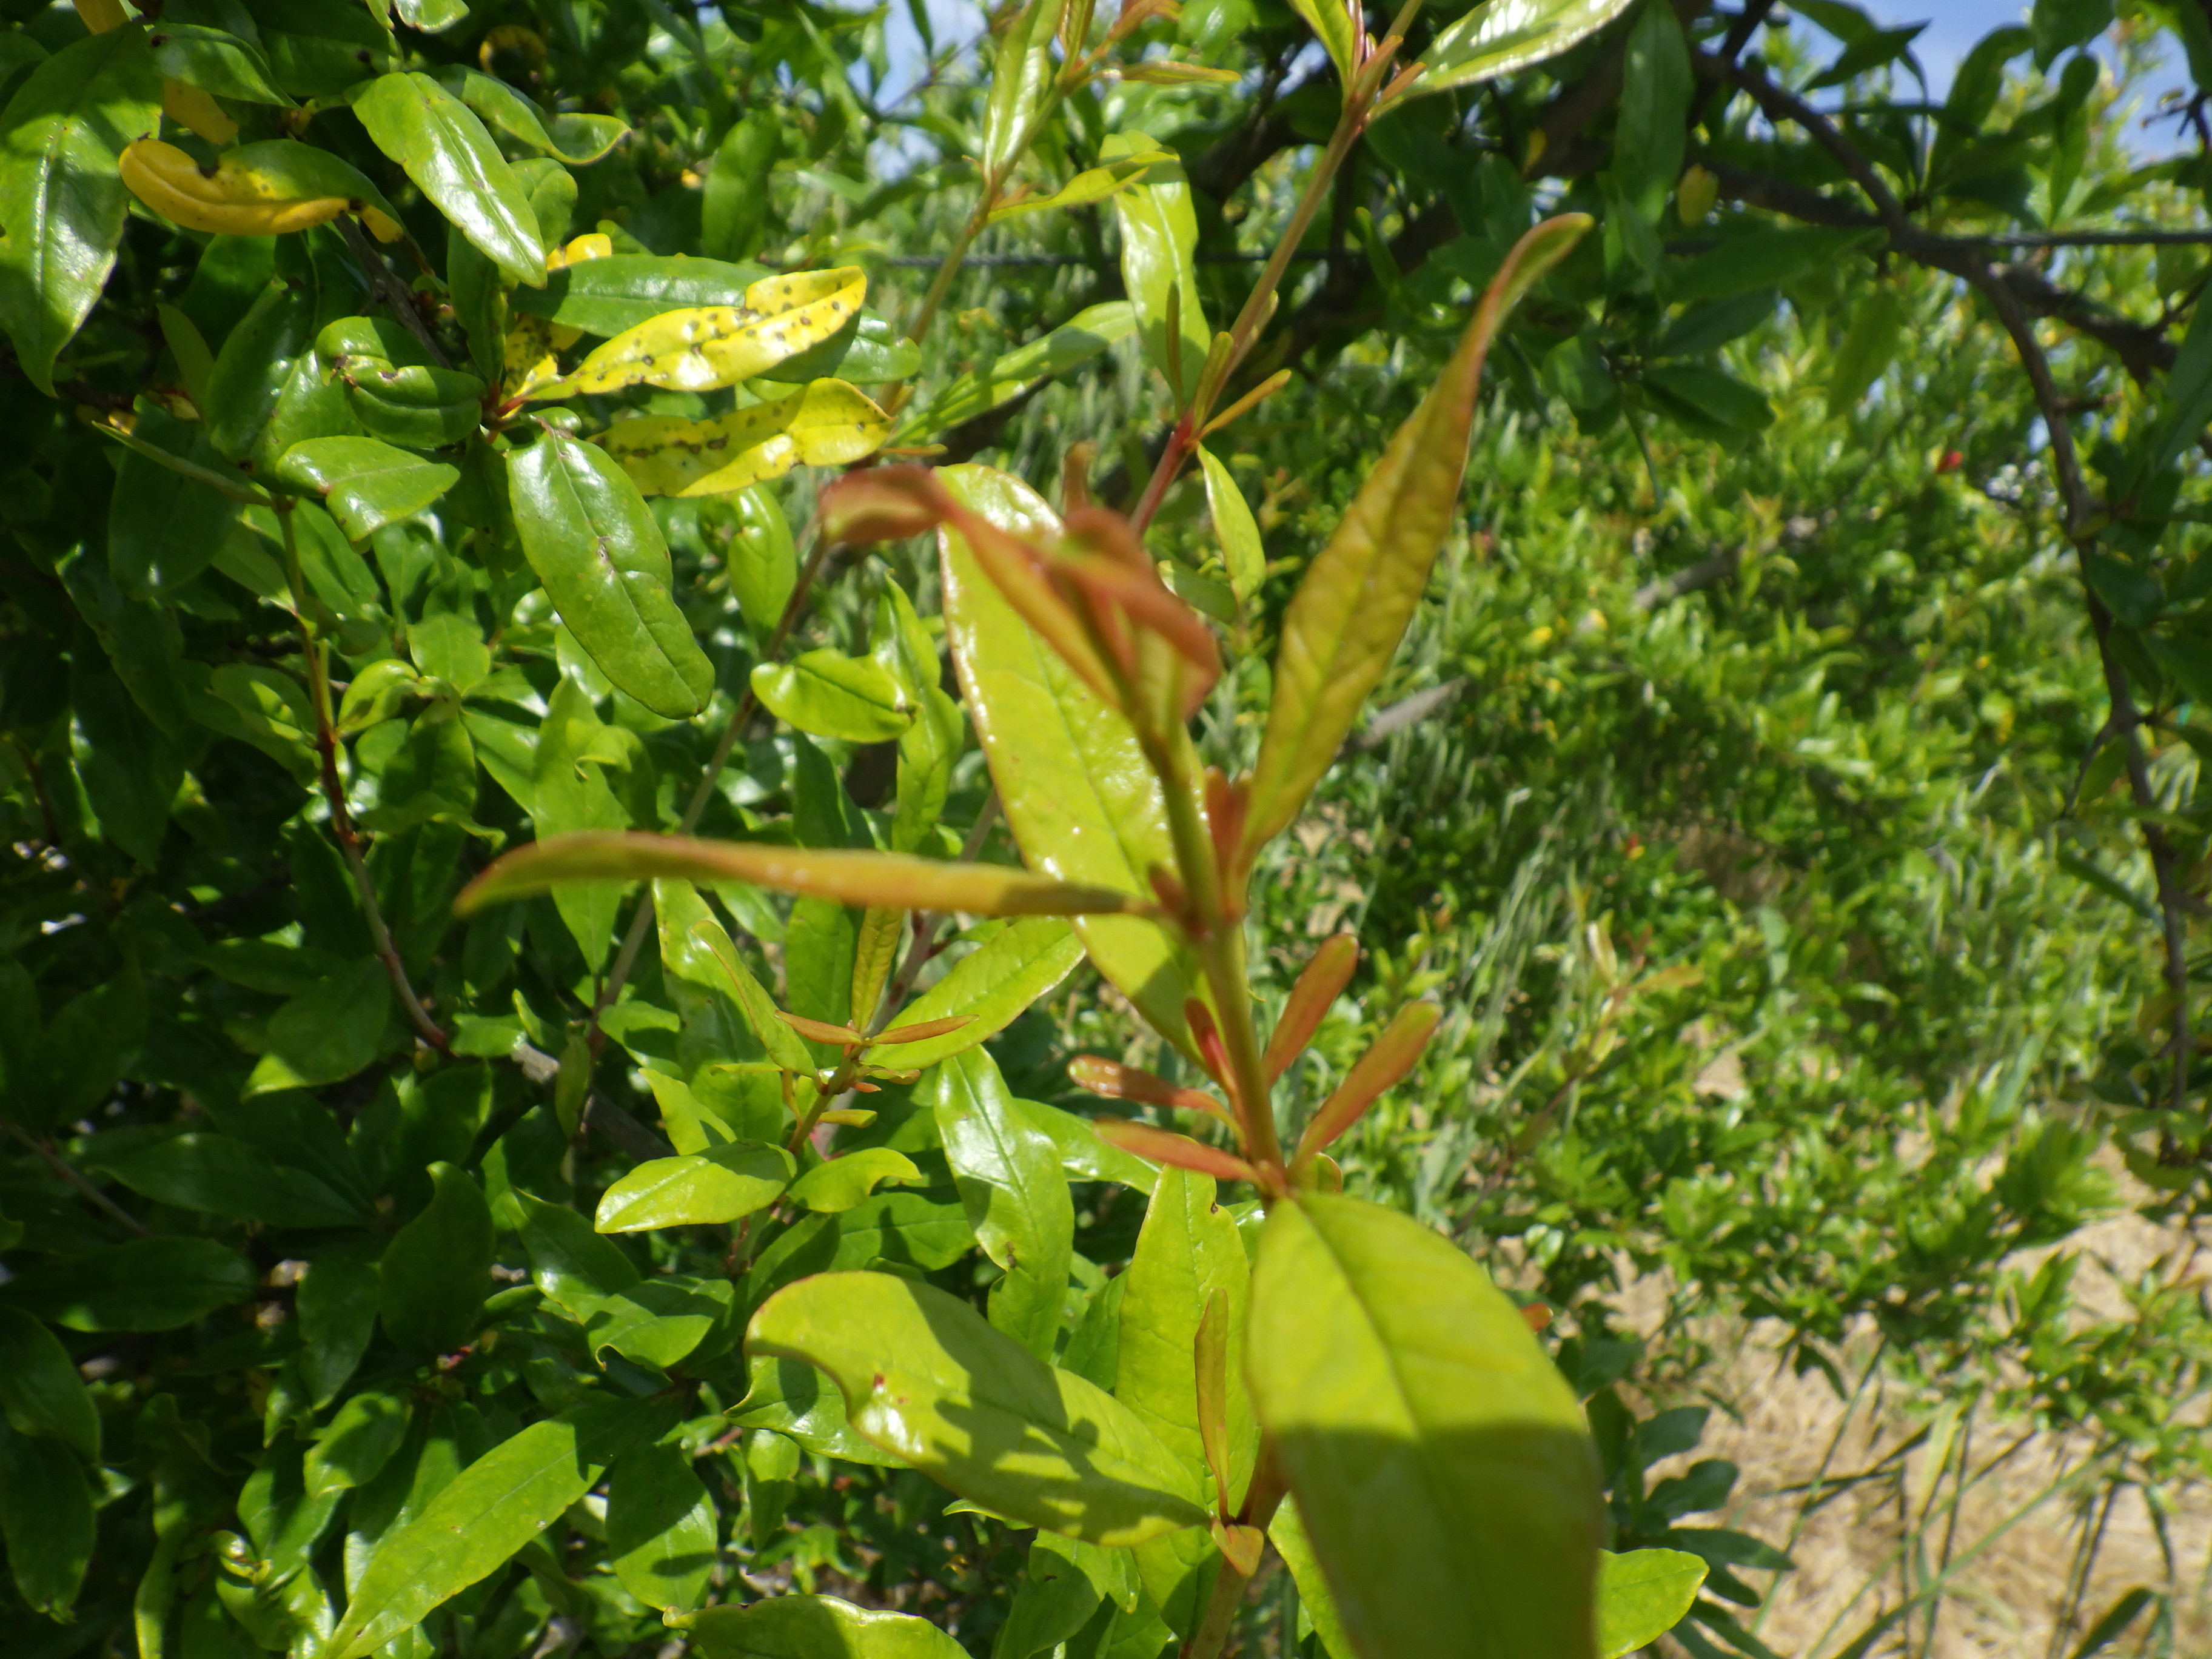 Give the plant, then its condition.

pomegranate, aphids, coniella granati
